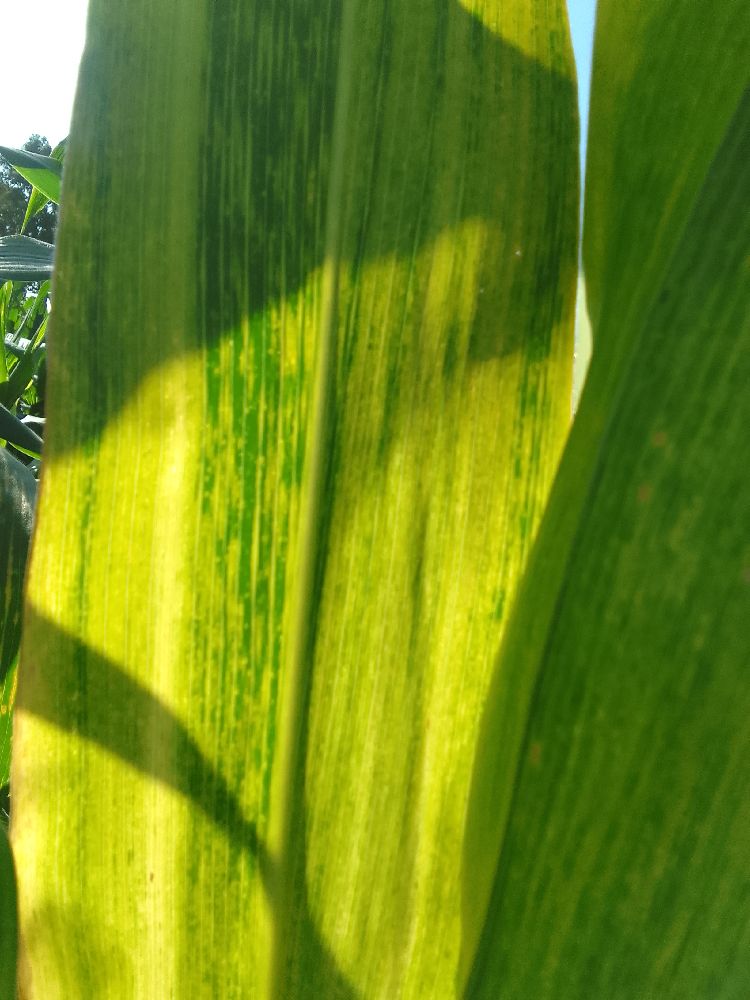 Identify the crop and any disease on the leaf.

maize, maize lethal necrosis
